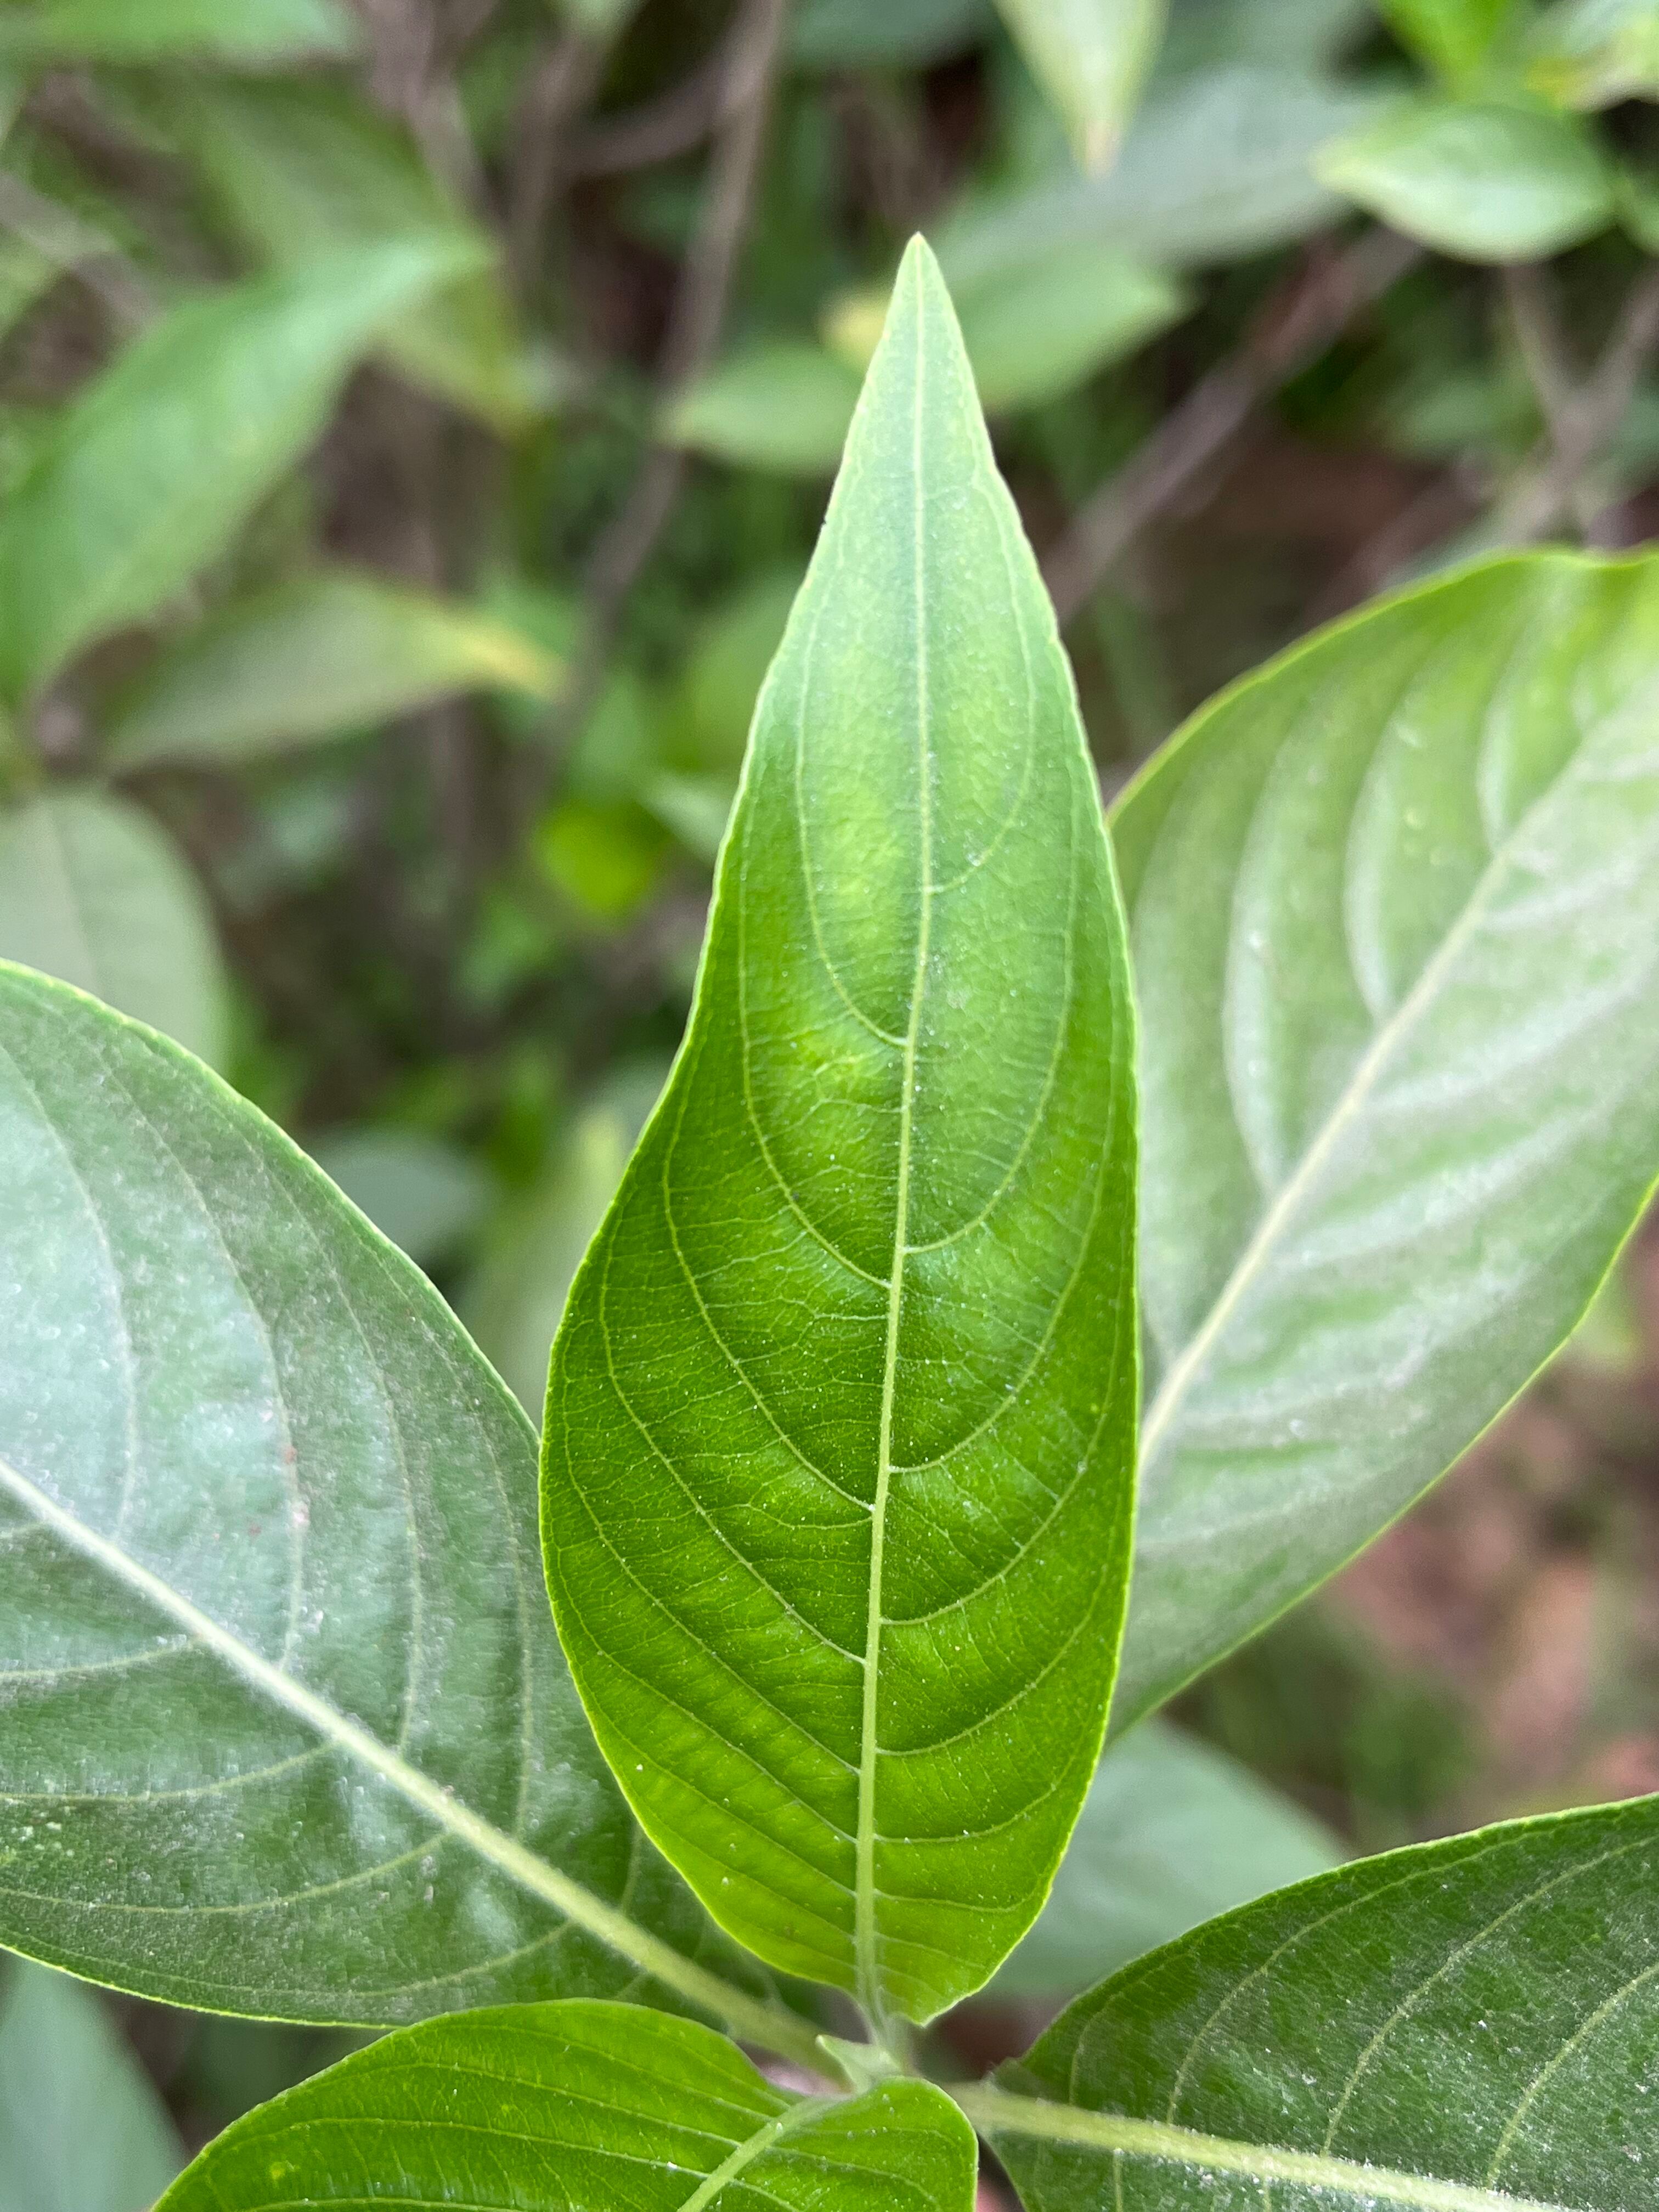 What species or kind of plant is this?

vasaka
